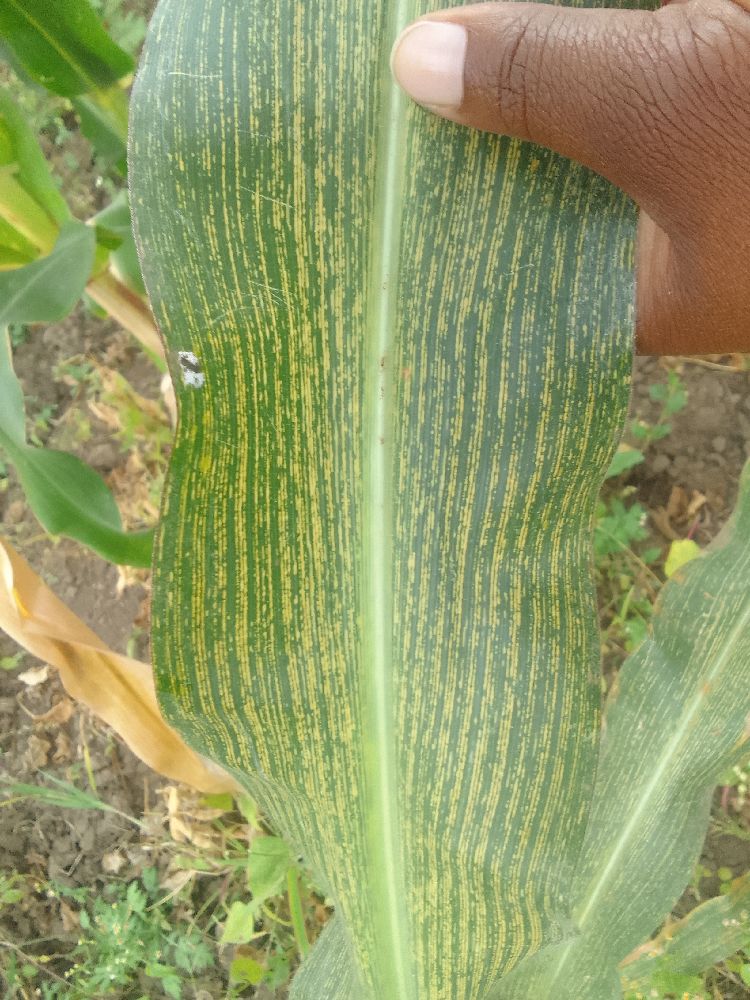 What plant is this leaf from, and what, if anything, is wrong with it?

maize, maize streak virus
